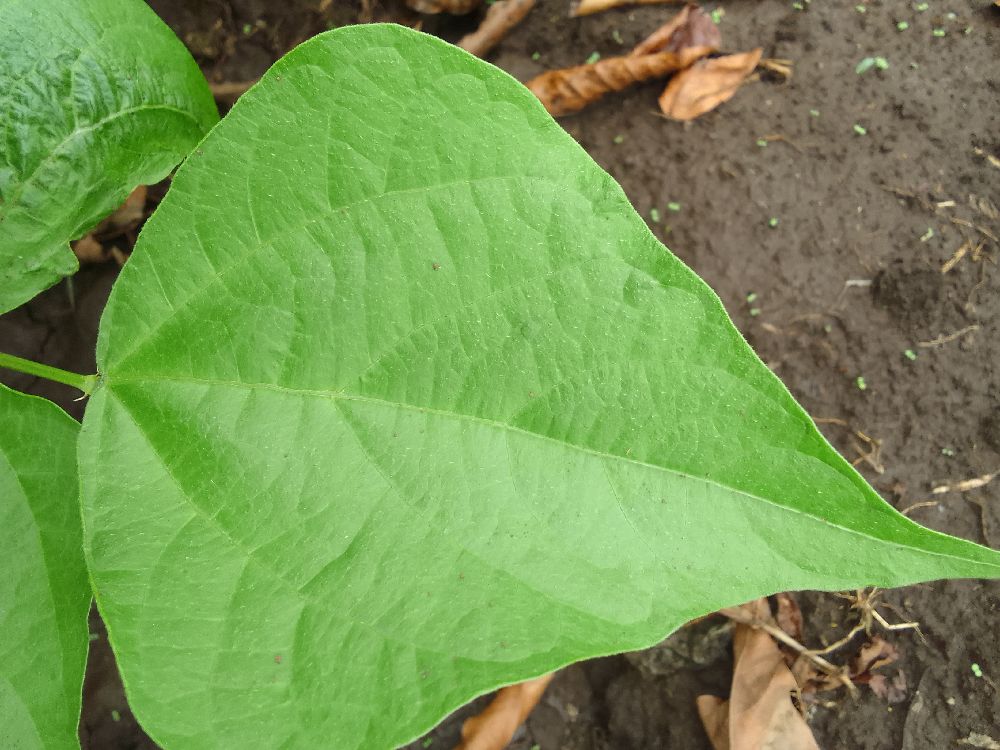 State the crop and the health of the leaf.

common bean, healthy
